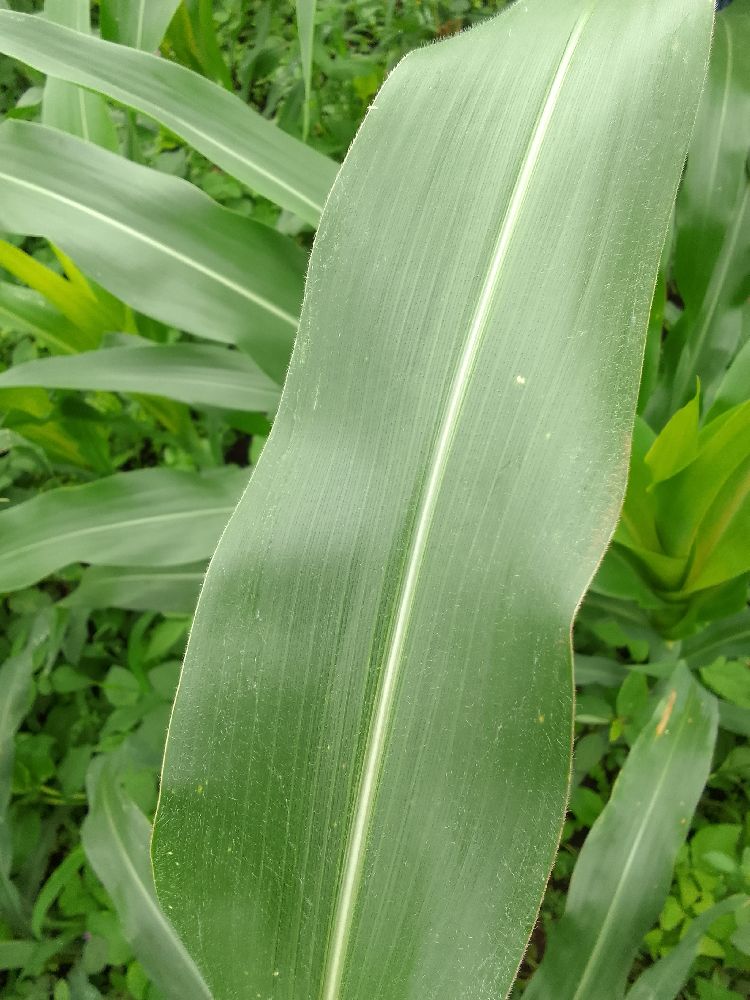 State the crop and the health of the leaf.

maize, healthy
